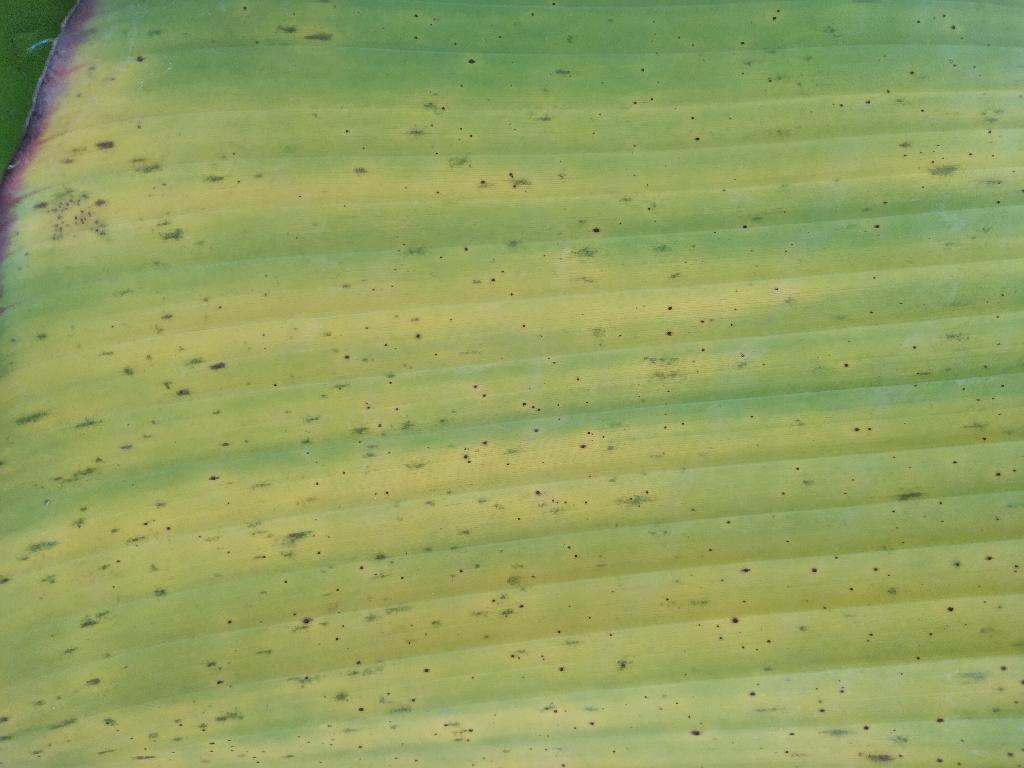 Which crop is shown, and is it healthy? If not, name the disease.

banana, fusarium wilt race 1
